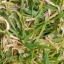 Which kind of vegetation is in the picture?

grass
